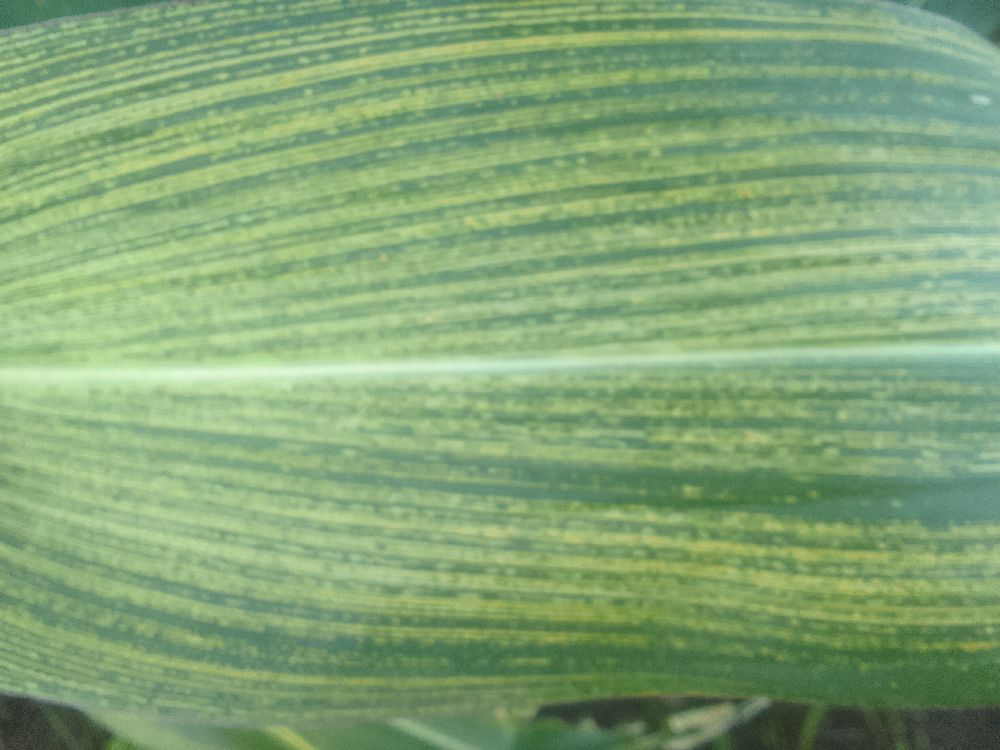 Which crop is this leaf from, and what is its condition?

maize, maize streak virus
